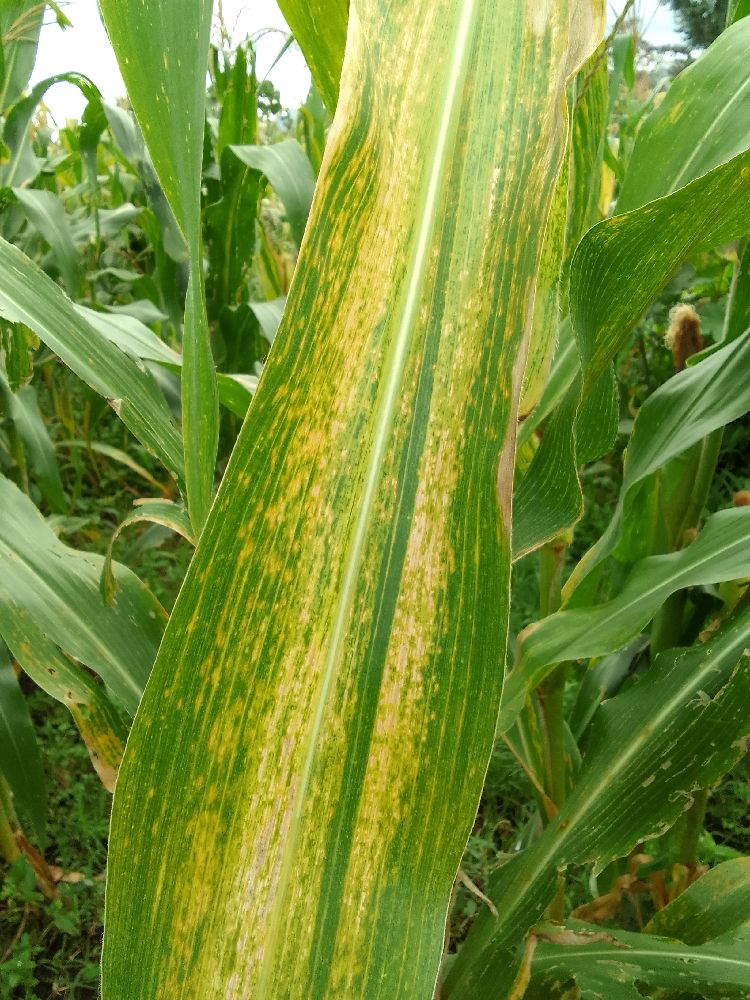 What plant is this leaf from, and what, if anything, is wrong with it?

maize, maize lethal necrosis
